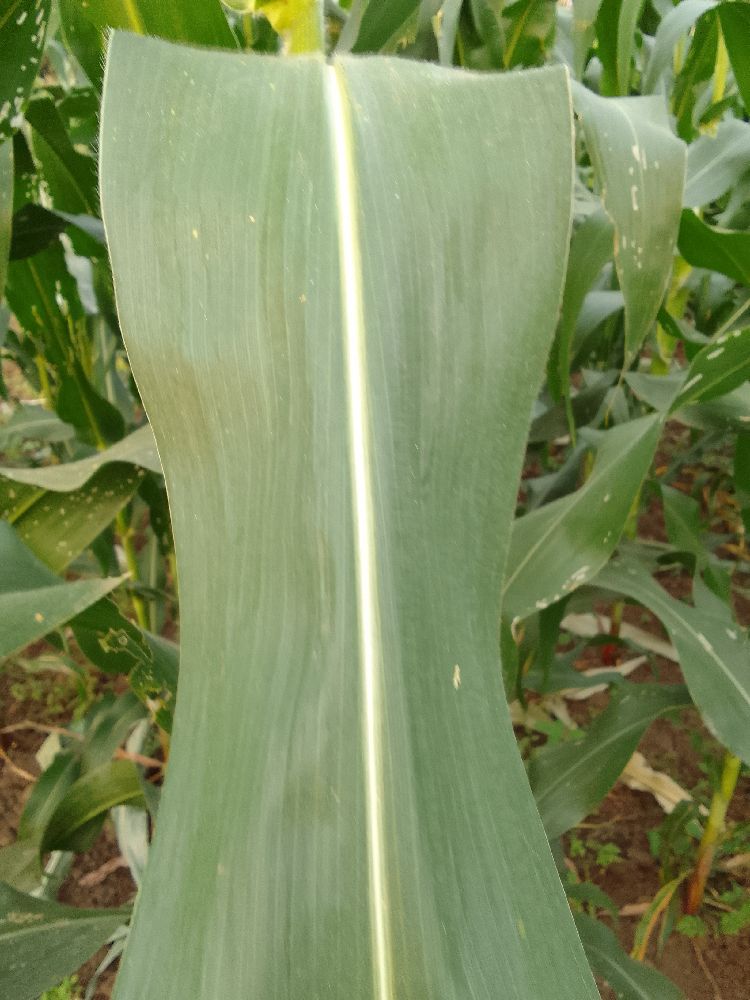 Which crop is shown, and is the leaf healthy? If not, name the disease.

maize, healthy
